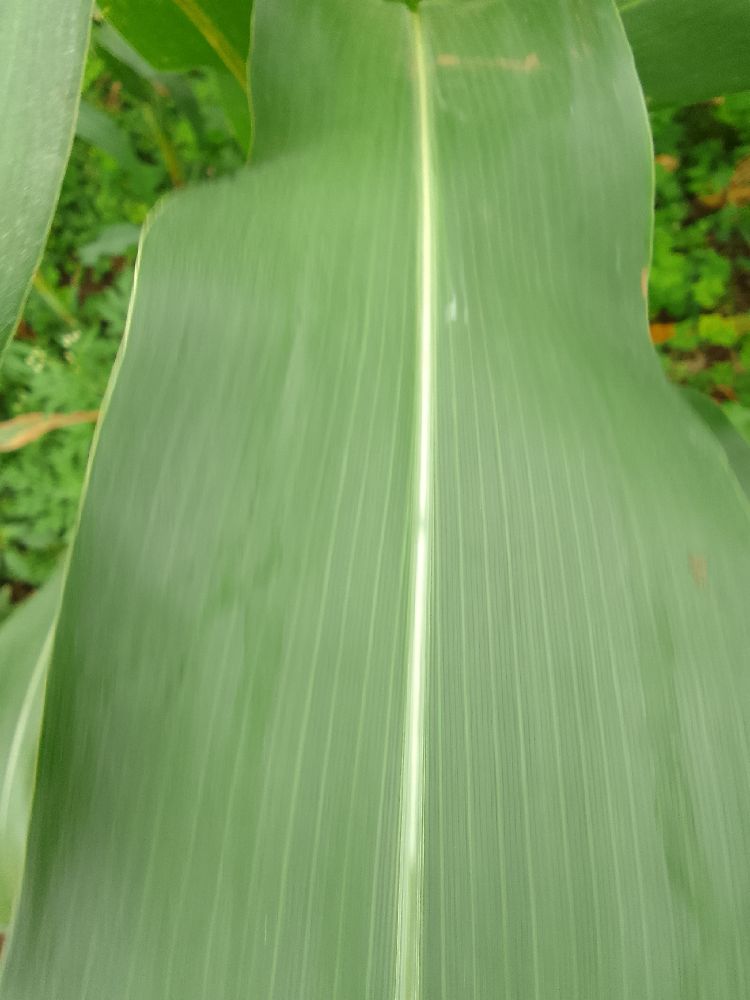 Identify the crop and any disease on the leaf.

maize, healthy
